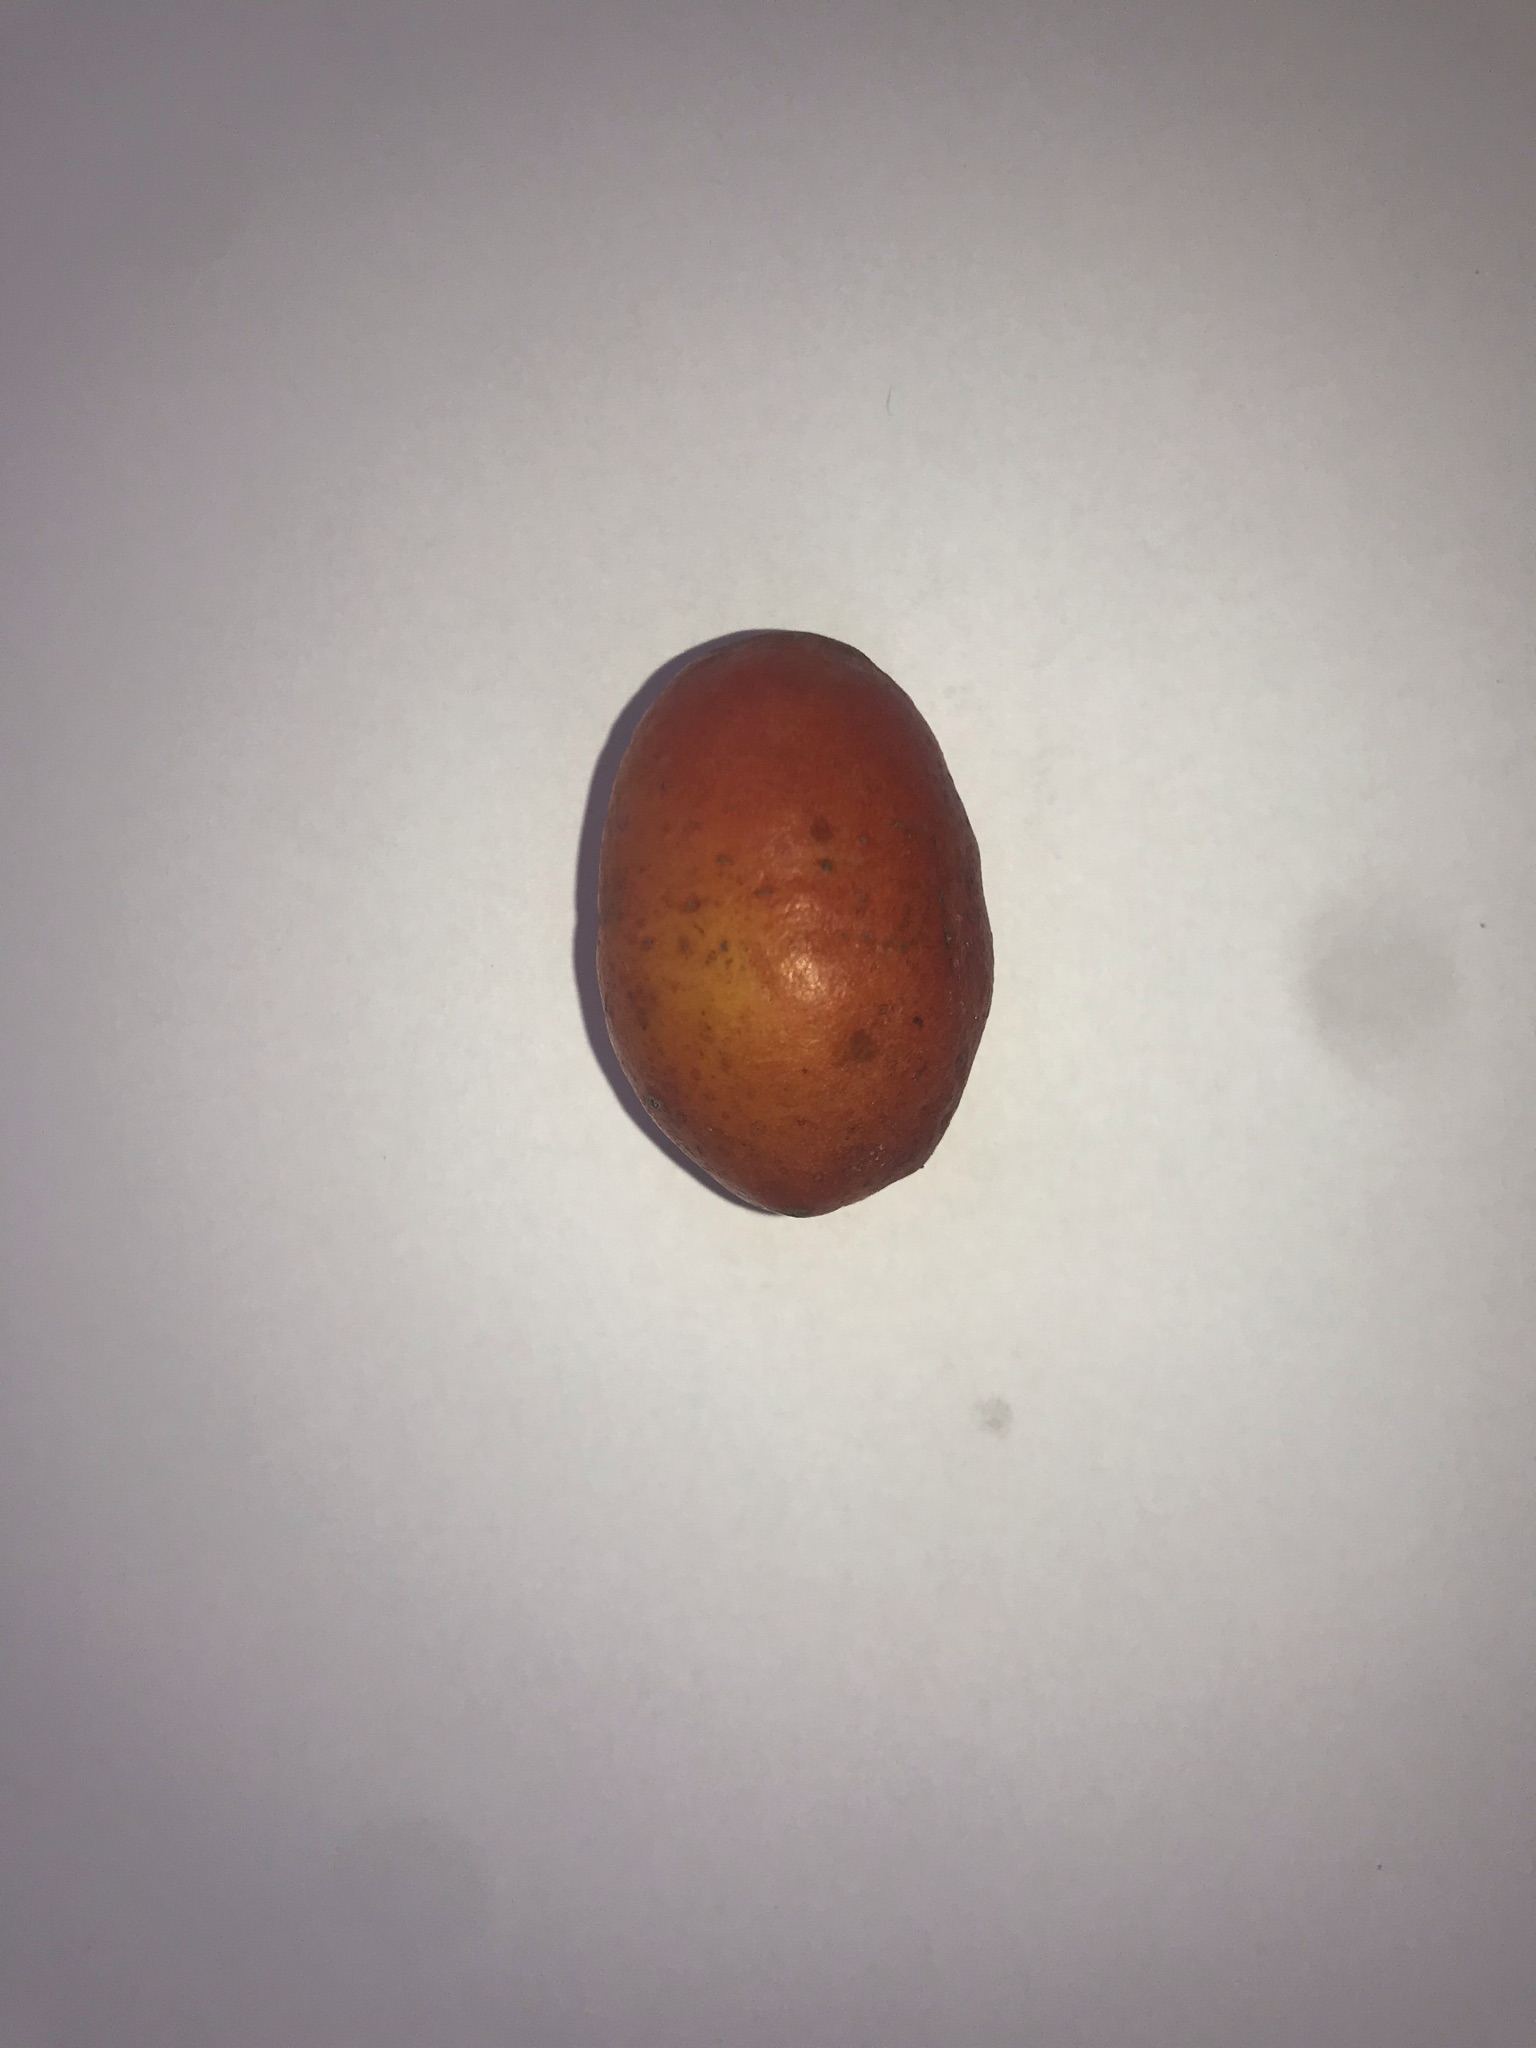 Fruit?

siriguela
